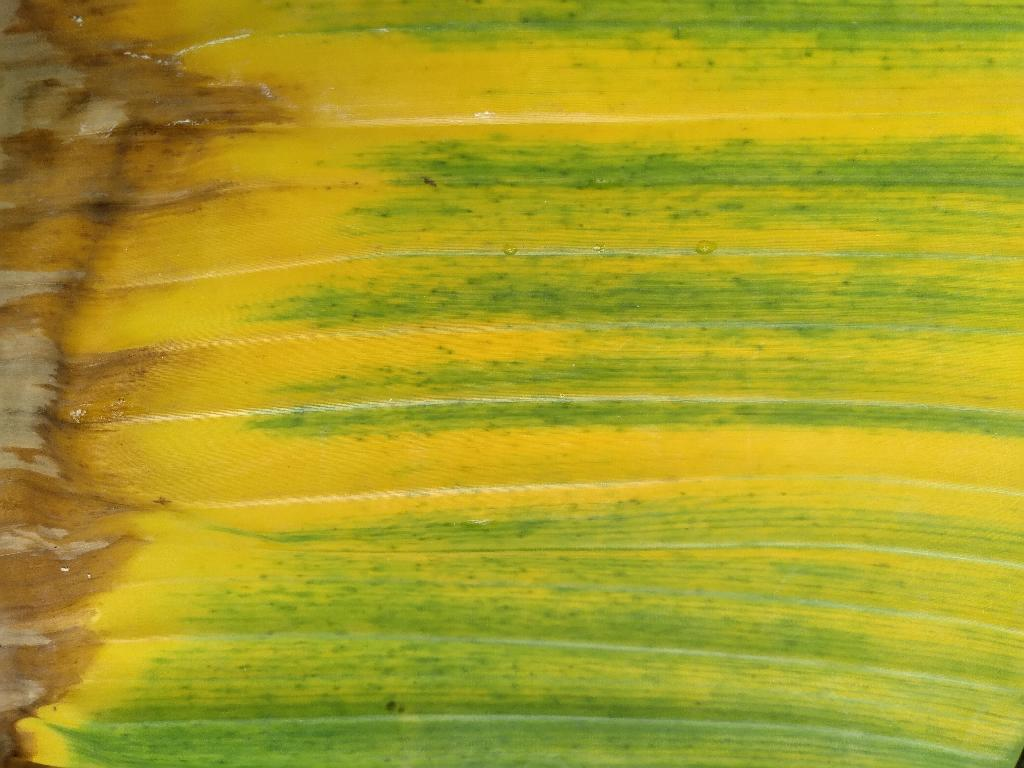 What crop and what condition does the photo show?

banana, fusarium wilt race 1
